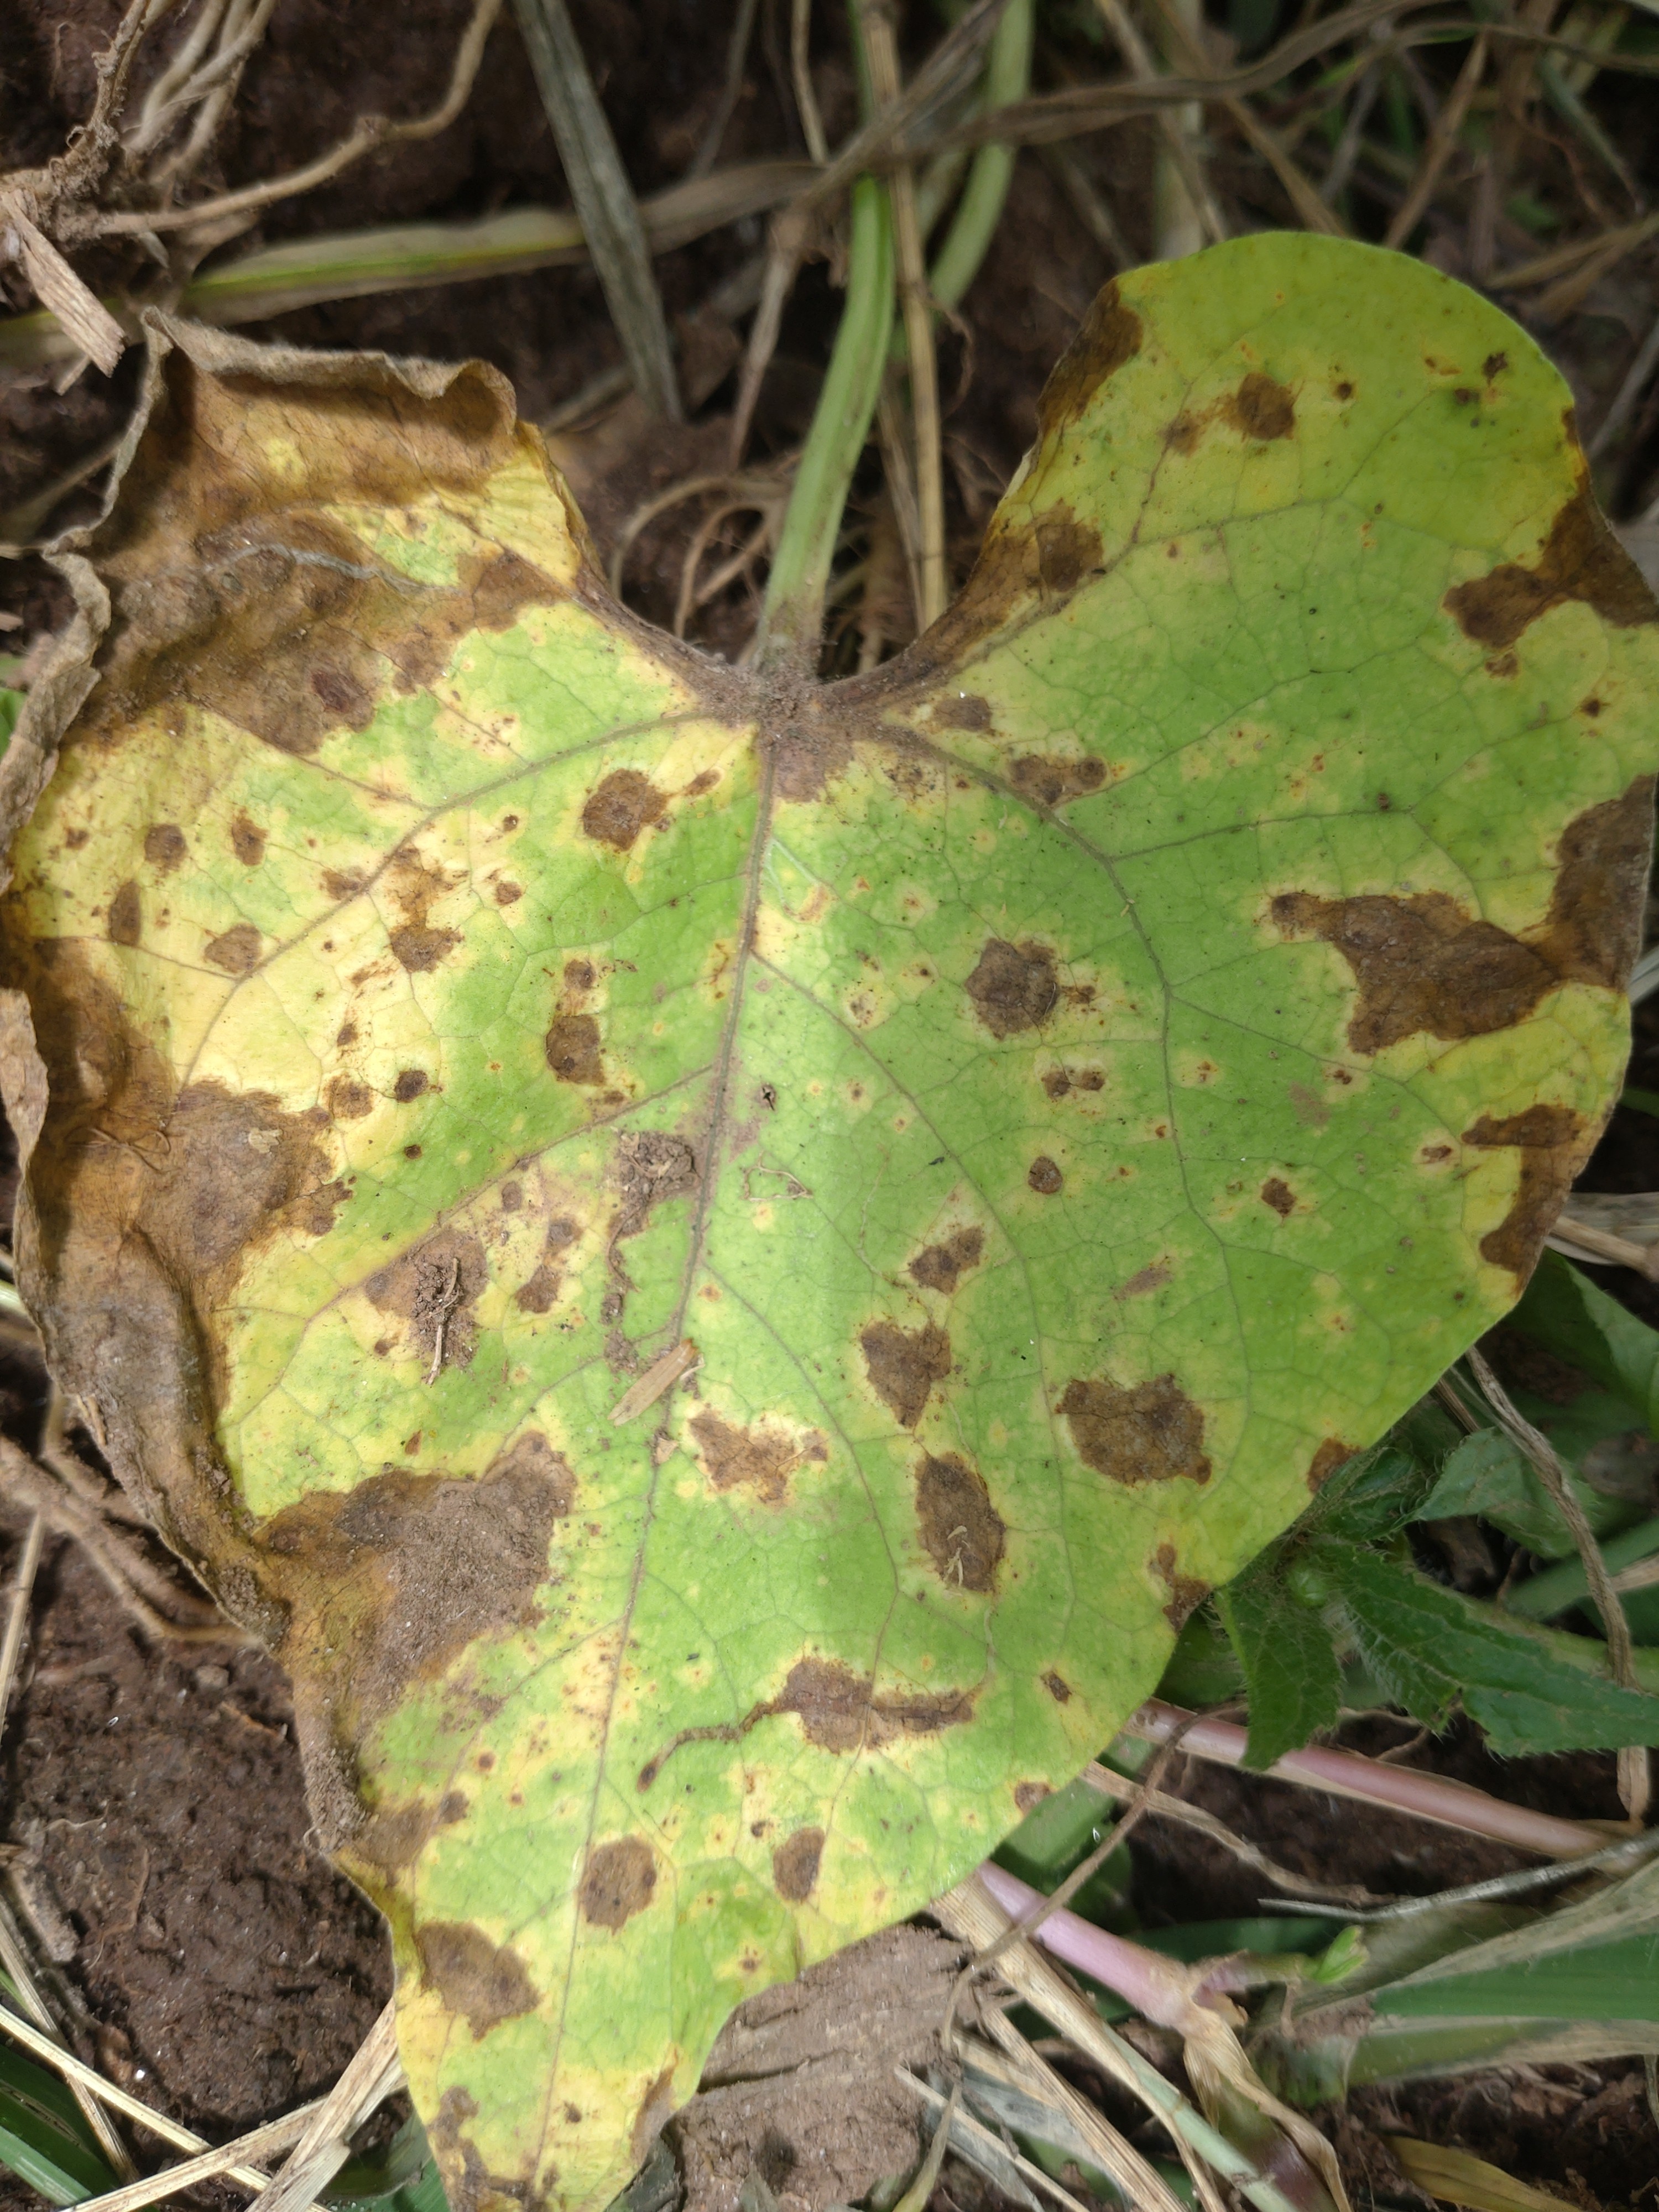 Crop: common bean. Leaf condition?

rust
